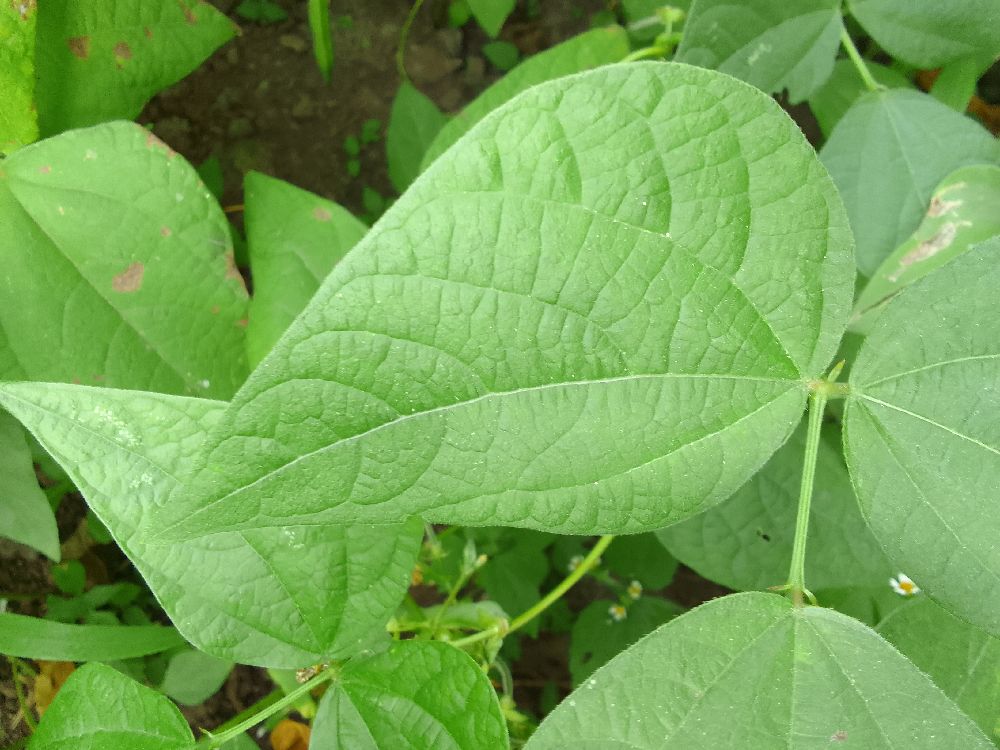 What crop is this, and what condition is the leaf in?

common bean, healthy
